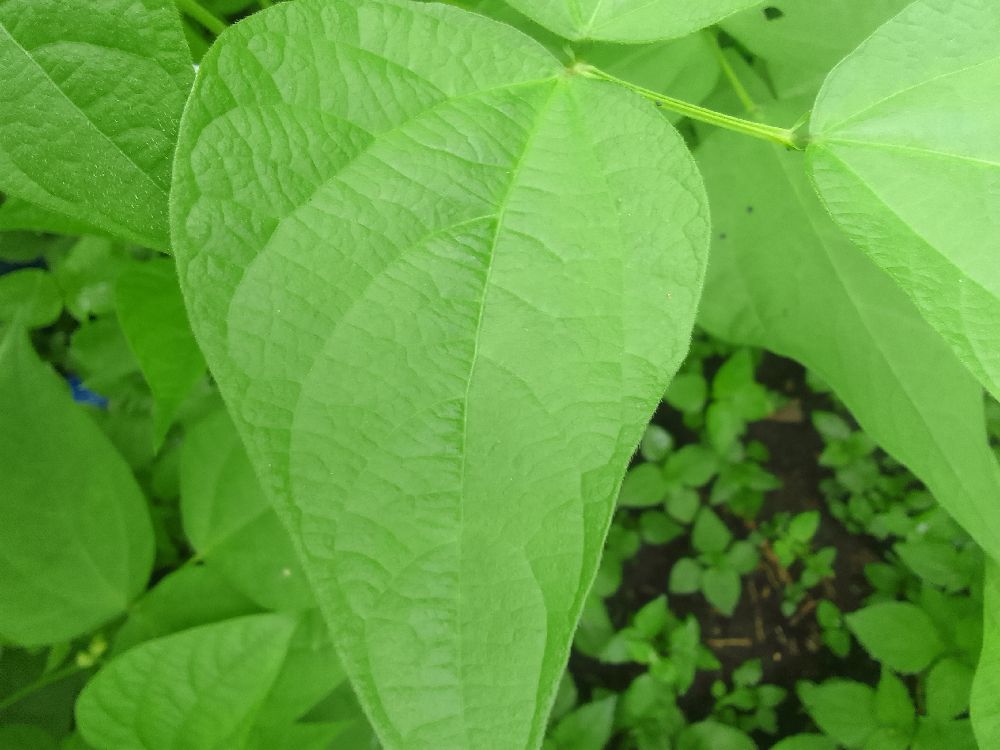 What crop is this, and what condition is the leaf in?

common bean, healthy
